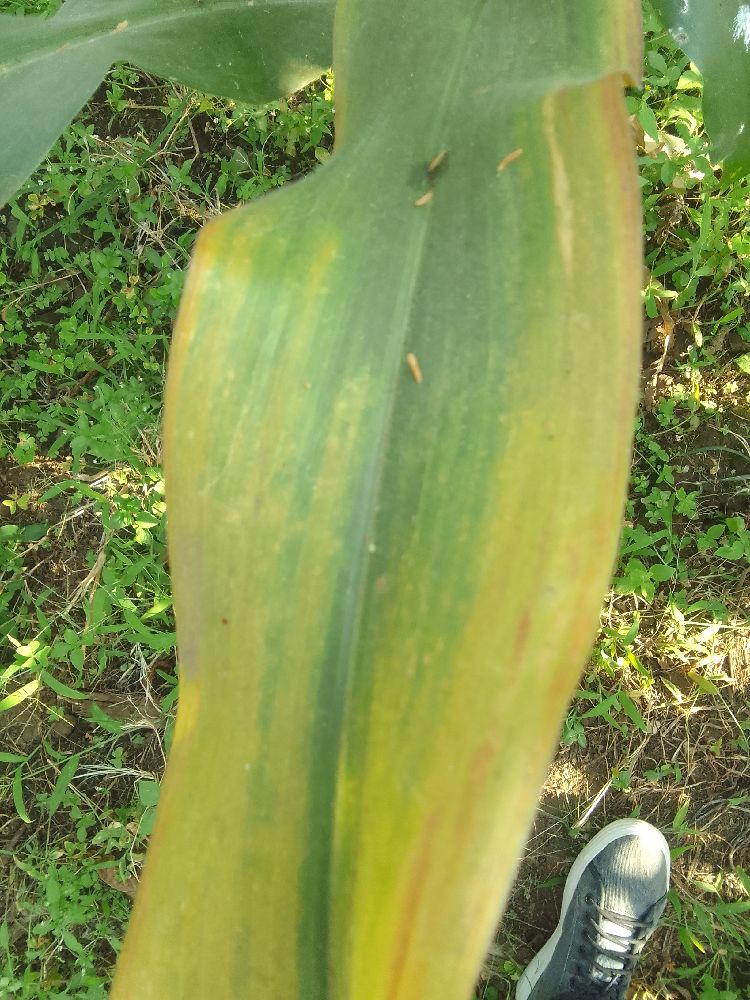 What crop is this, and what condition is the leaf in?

maize, maize lethal necrosis
